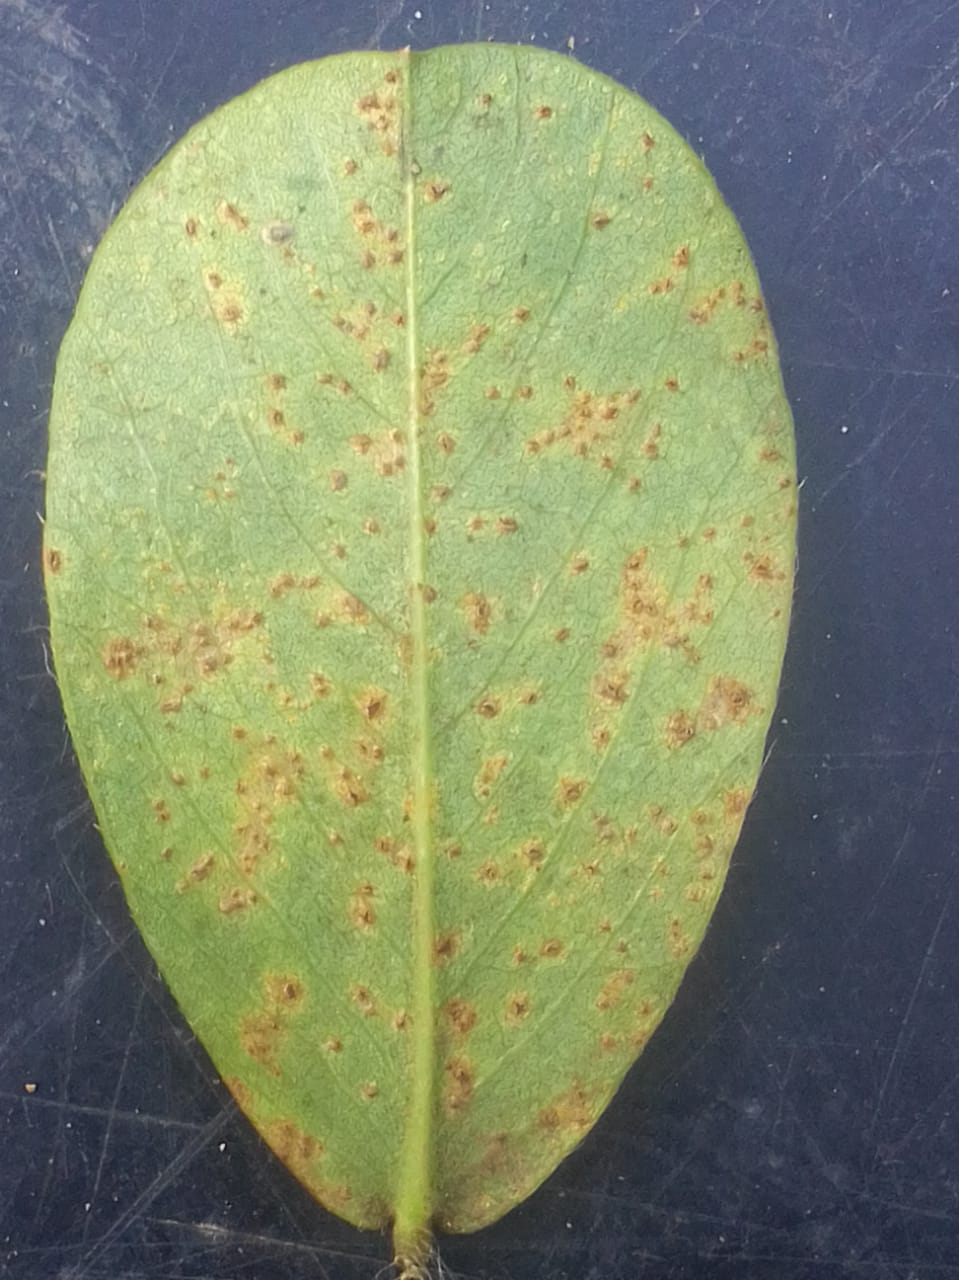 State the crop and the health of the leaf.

peanut, puccinia arachidis
